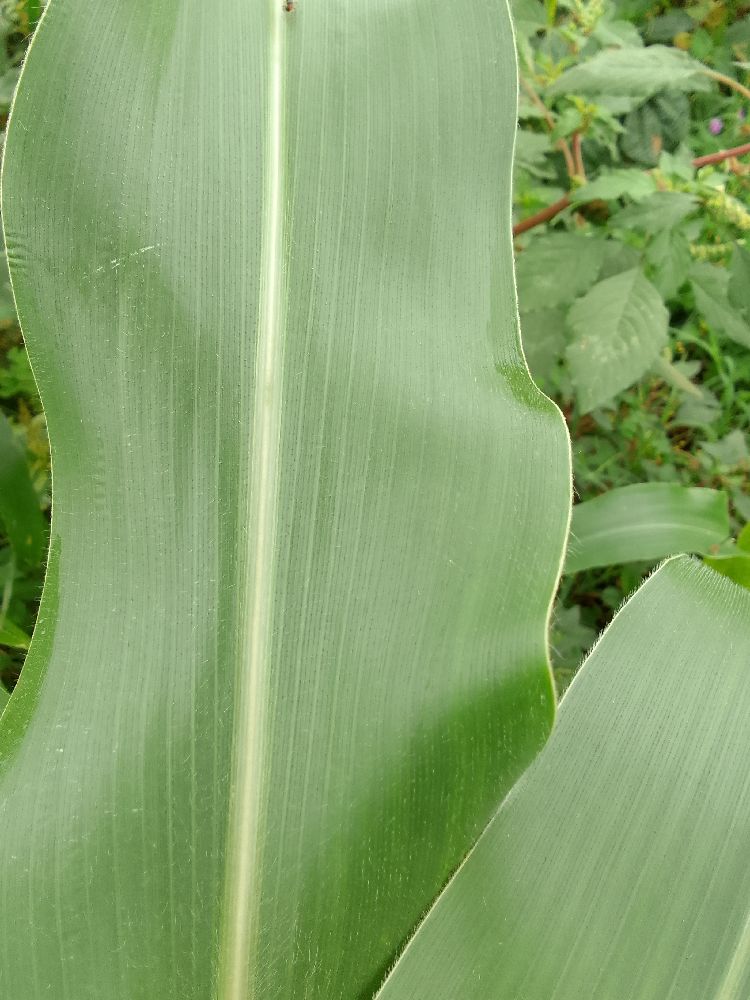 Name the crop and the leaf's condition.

maize, healthy
